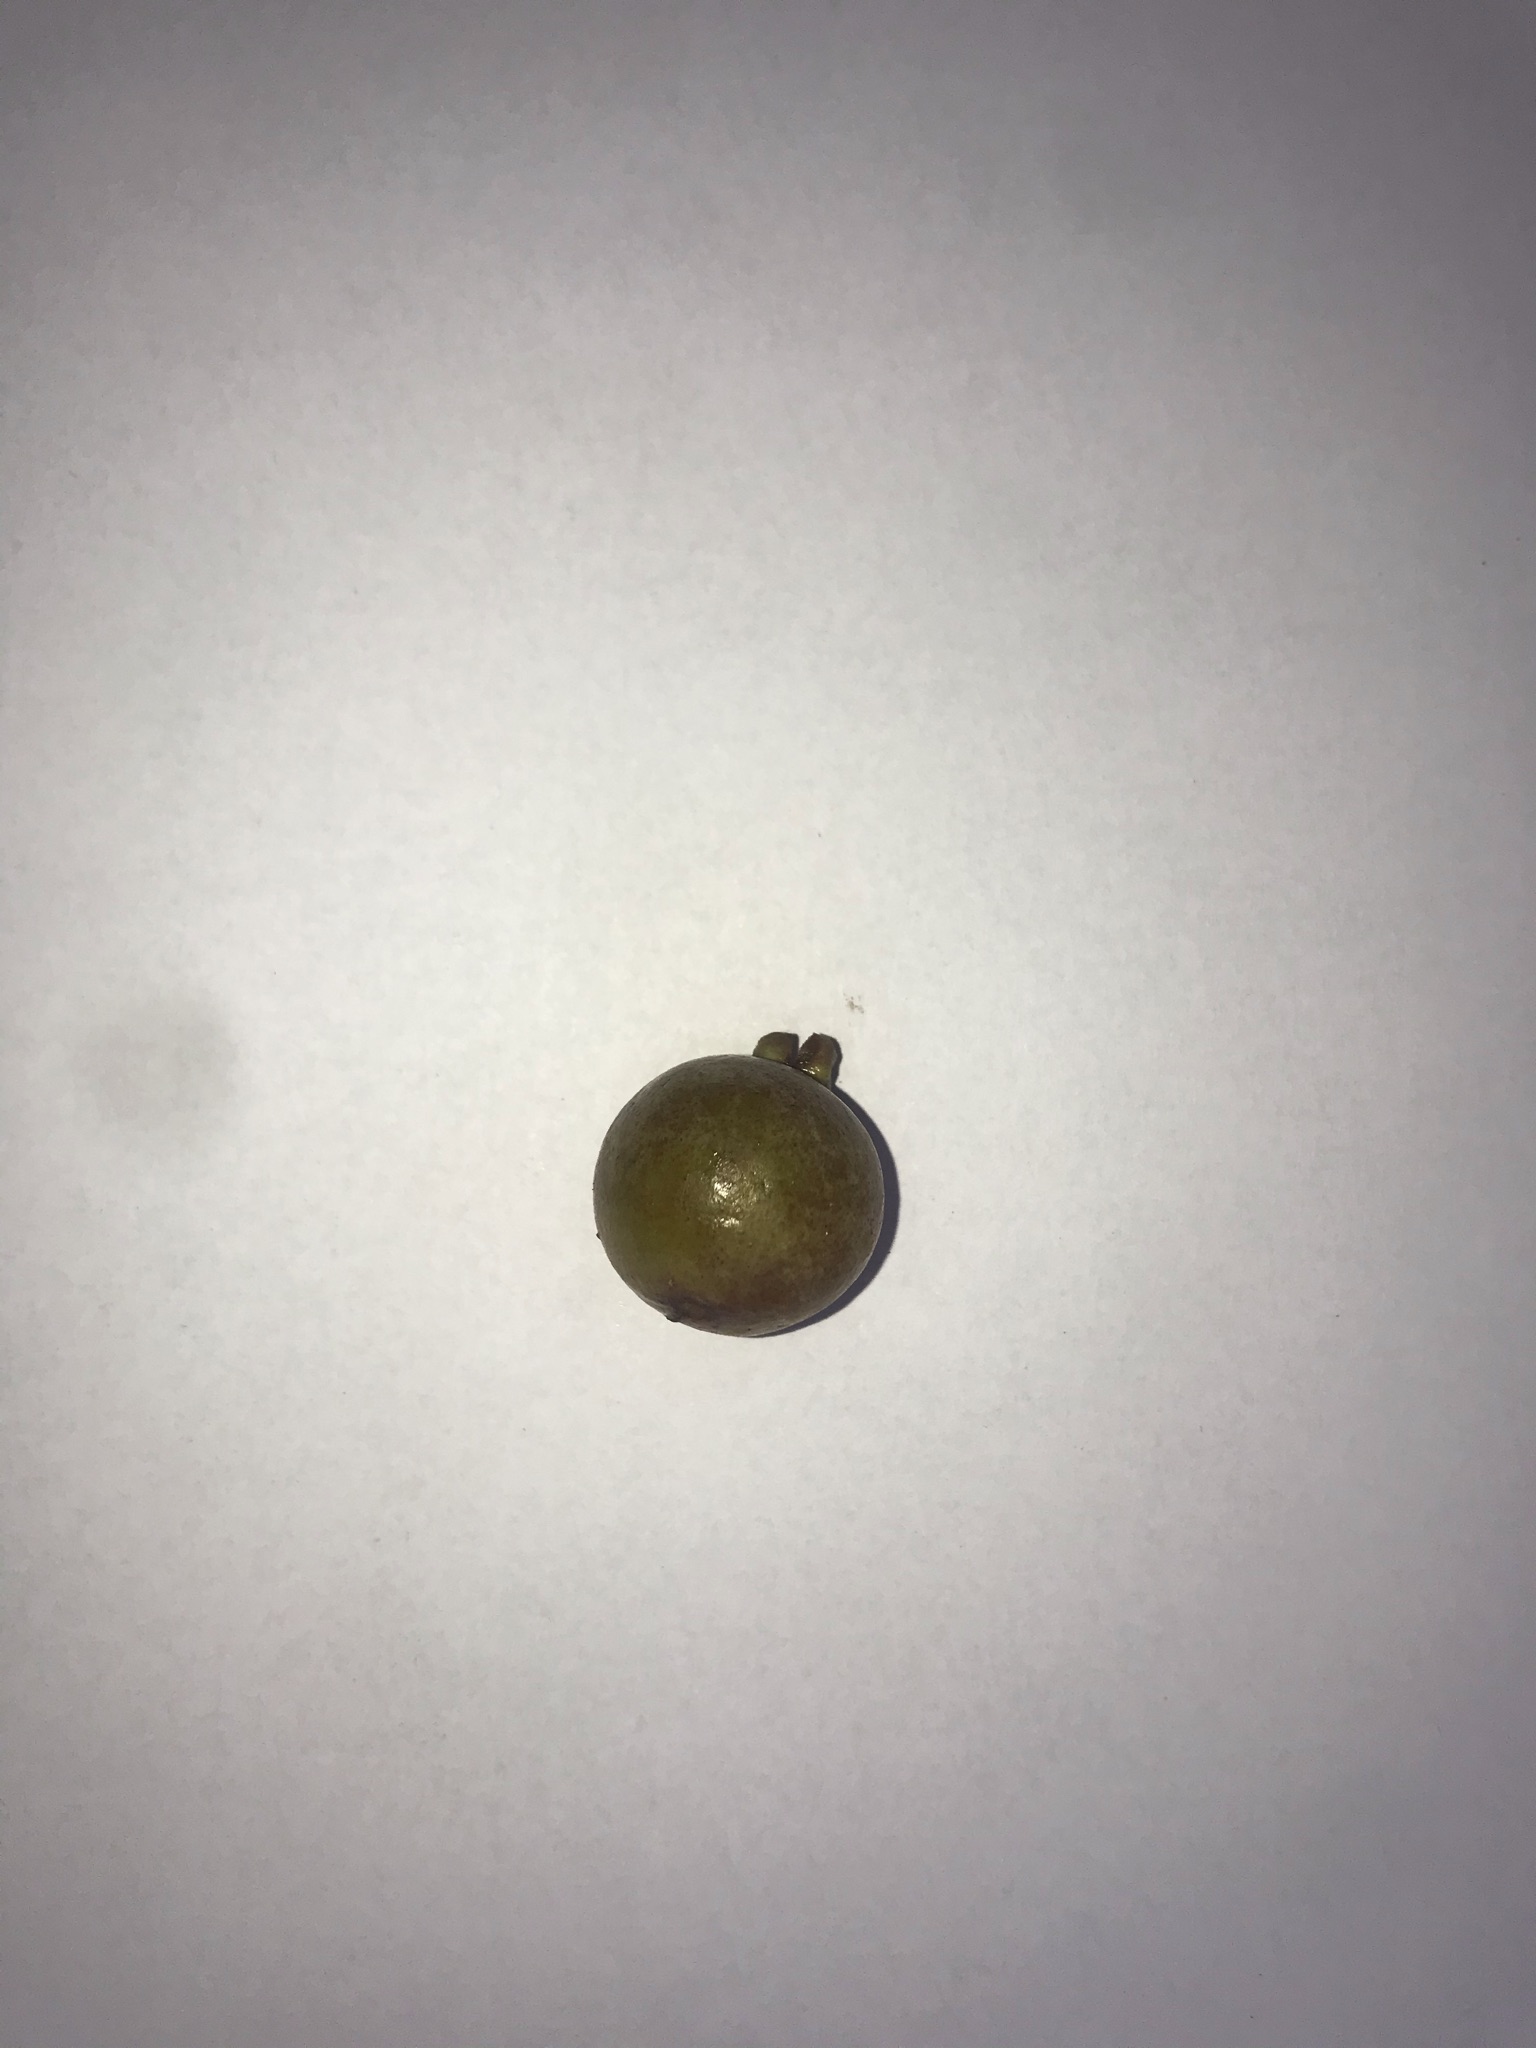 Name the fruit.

gabiroba
